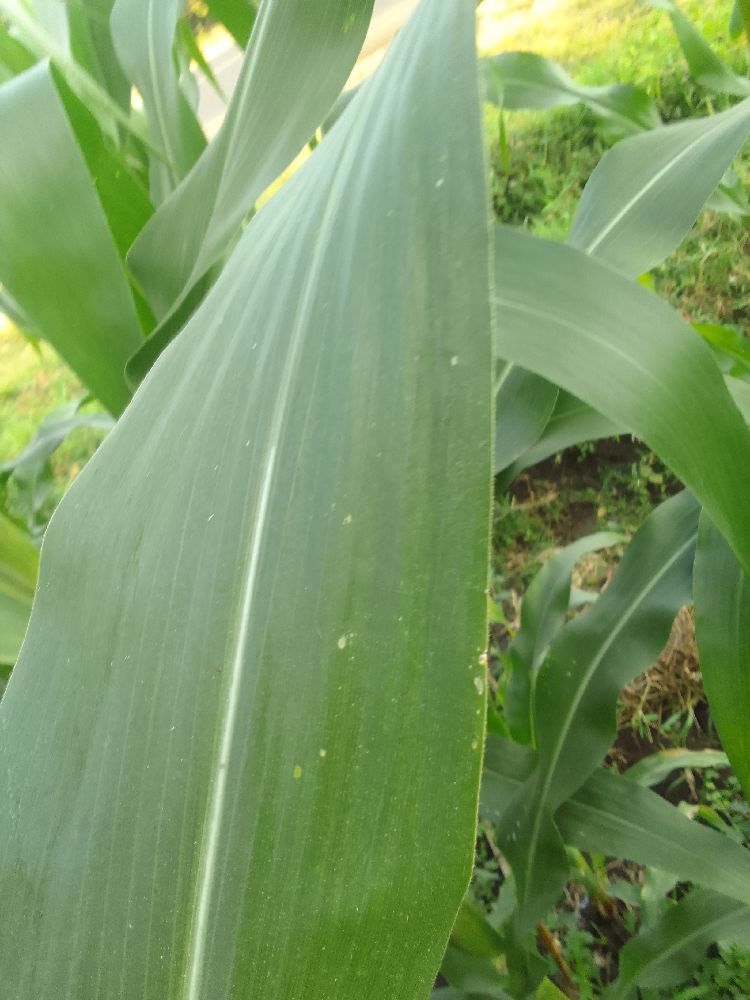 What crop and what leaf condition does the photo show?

maize, healthy
